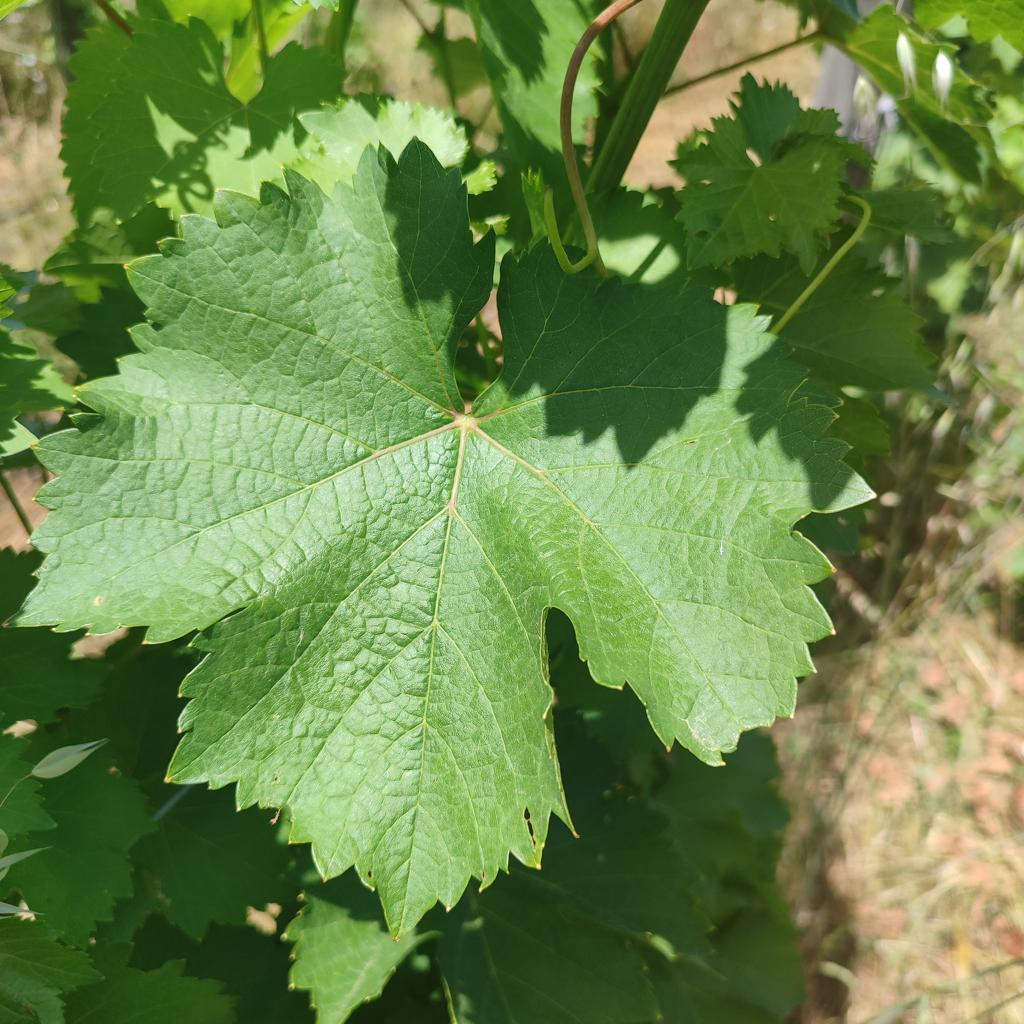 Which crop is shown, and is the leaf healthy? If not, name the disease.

grapevine, healthy
